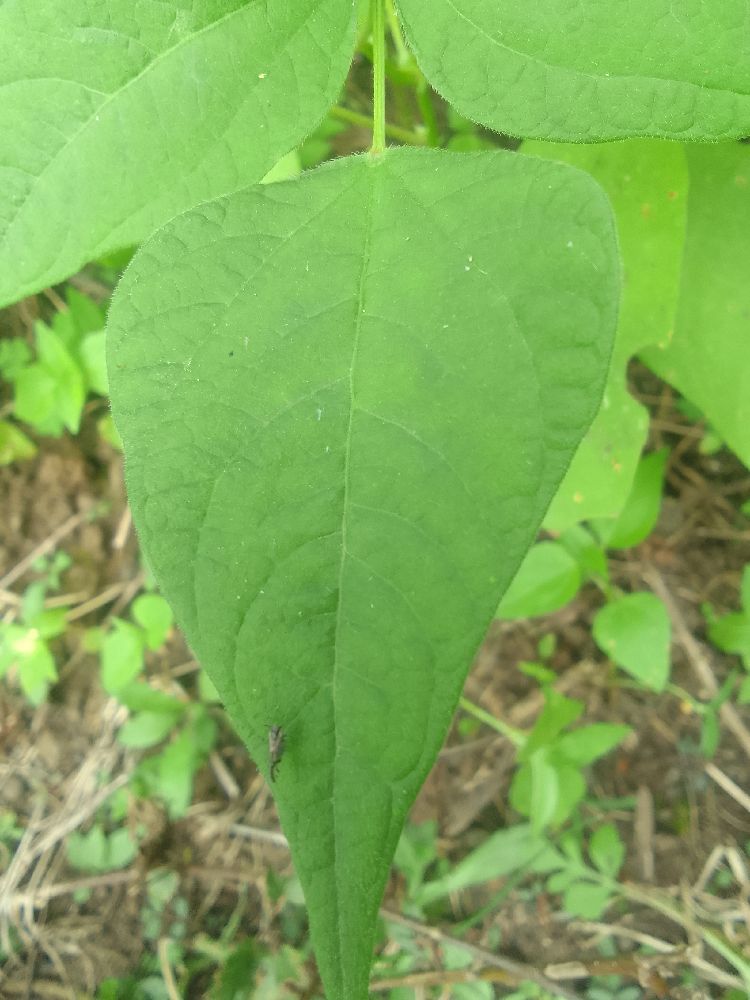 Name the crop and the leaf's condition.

common bean, healthy
